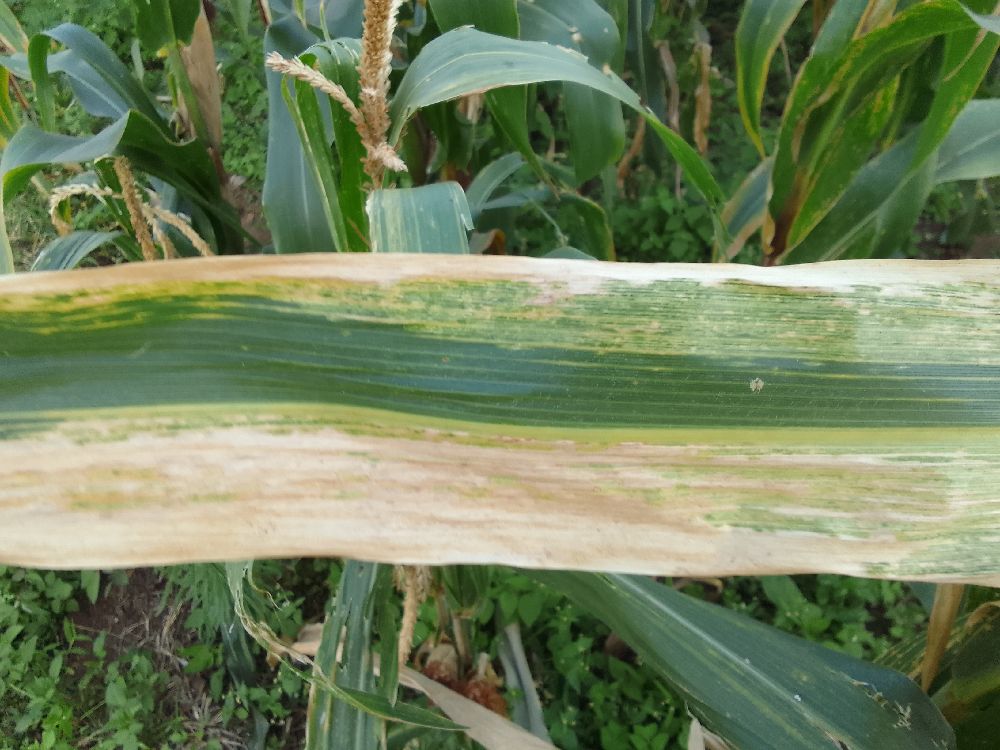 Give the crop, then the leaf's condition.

maize, maize lethal necrosis
